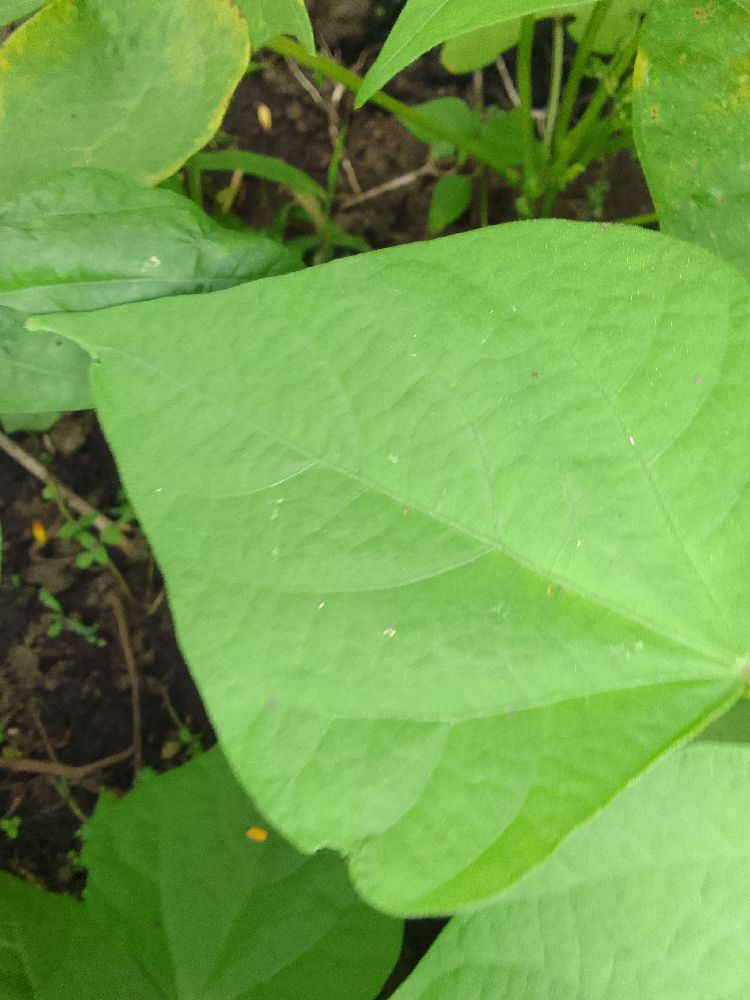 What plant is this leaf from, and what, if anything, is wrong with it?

common bean, healthy
